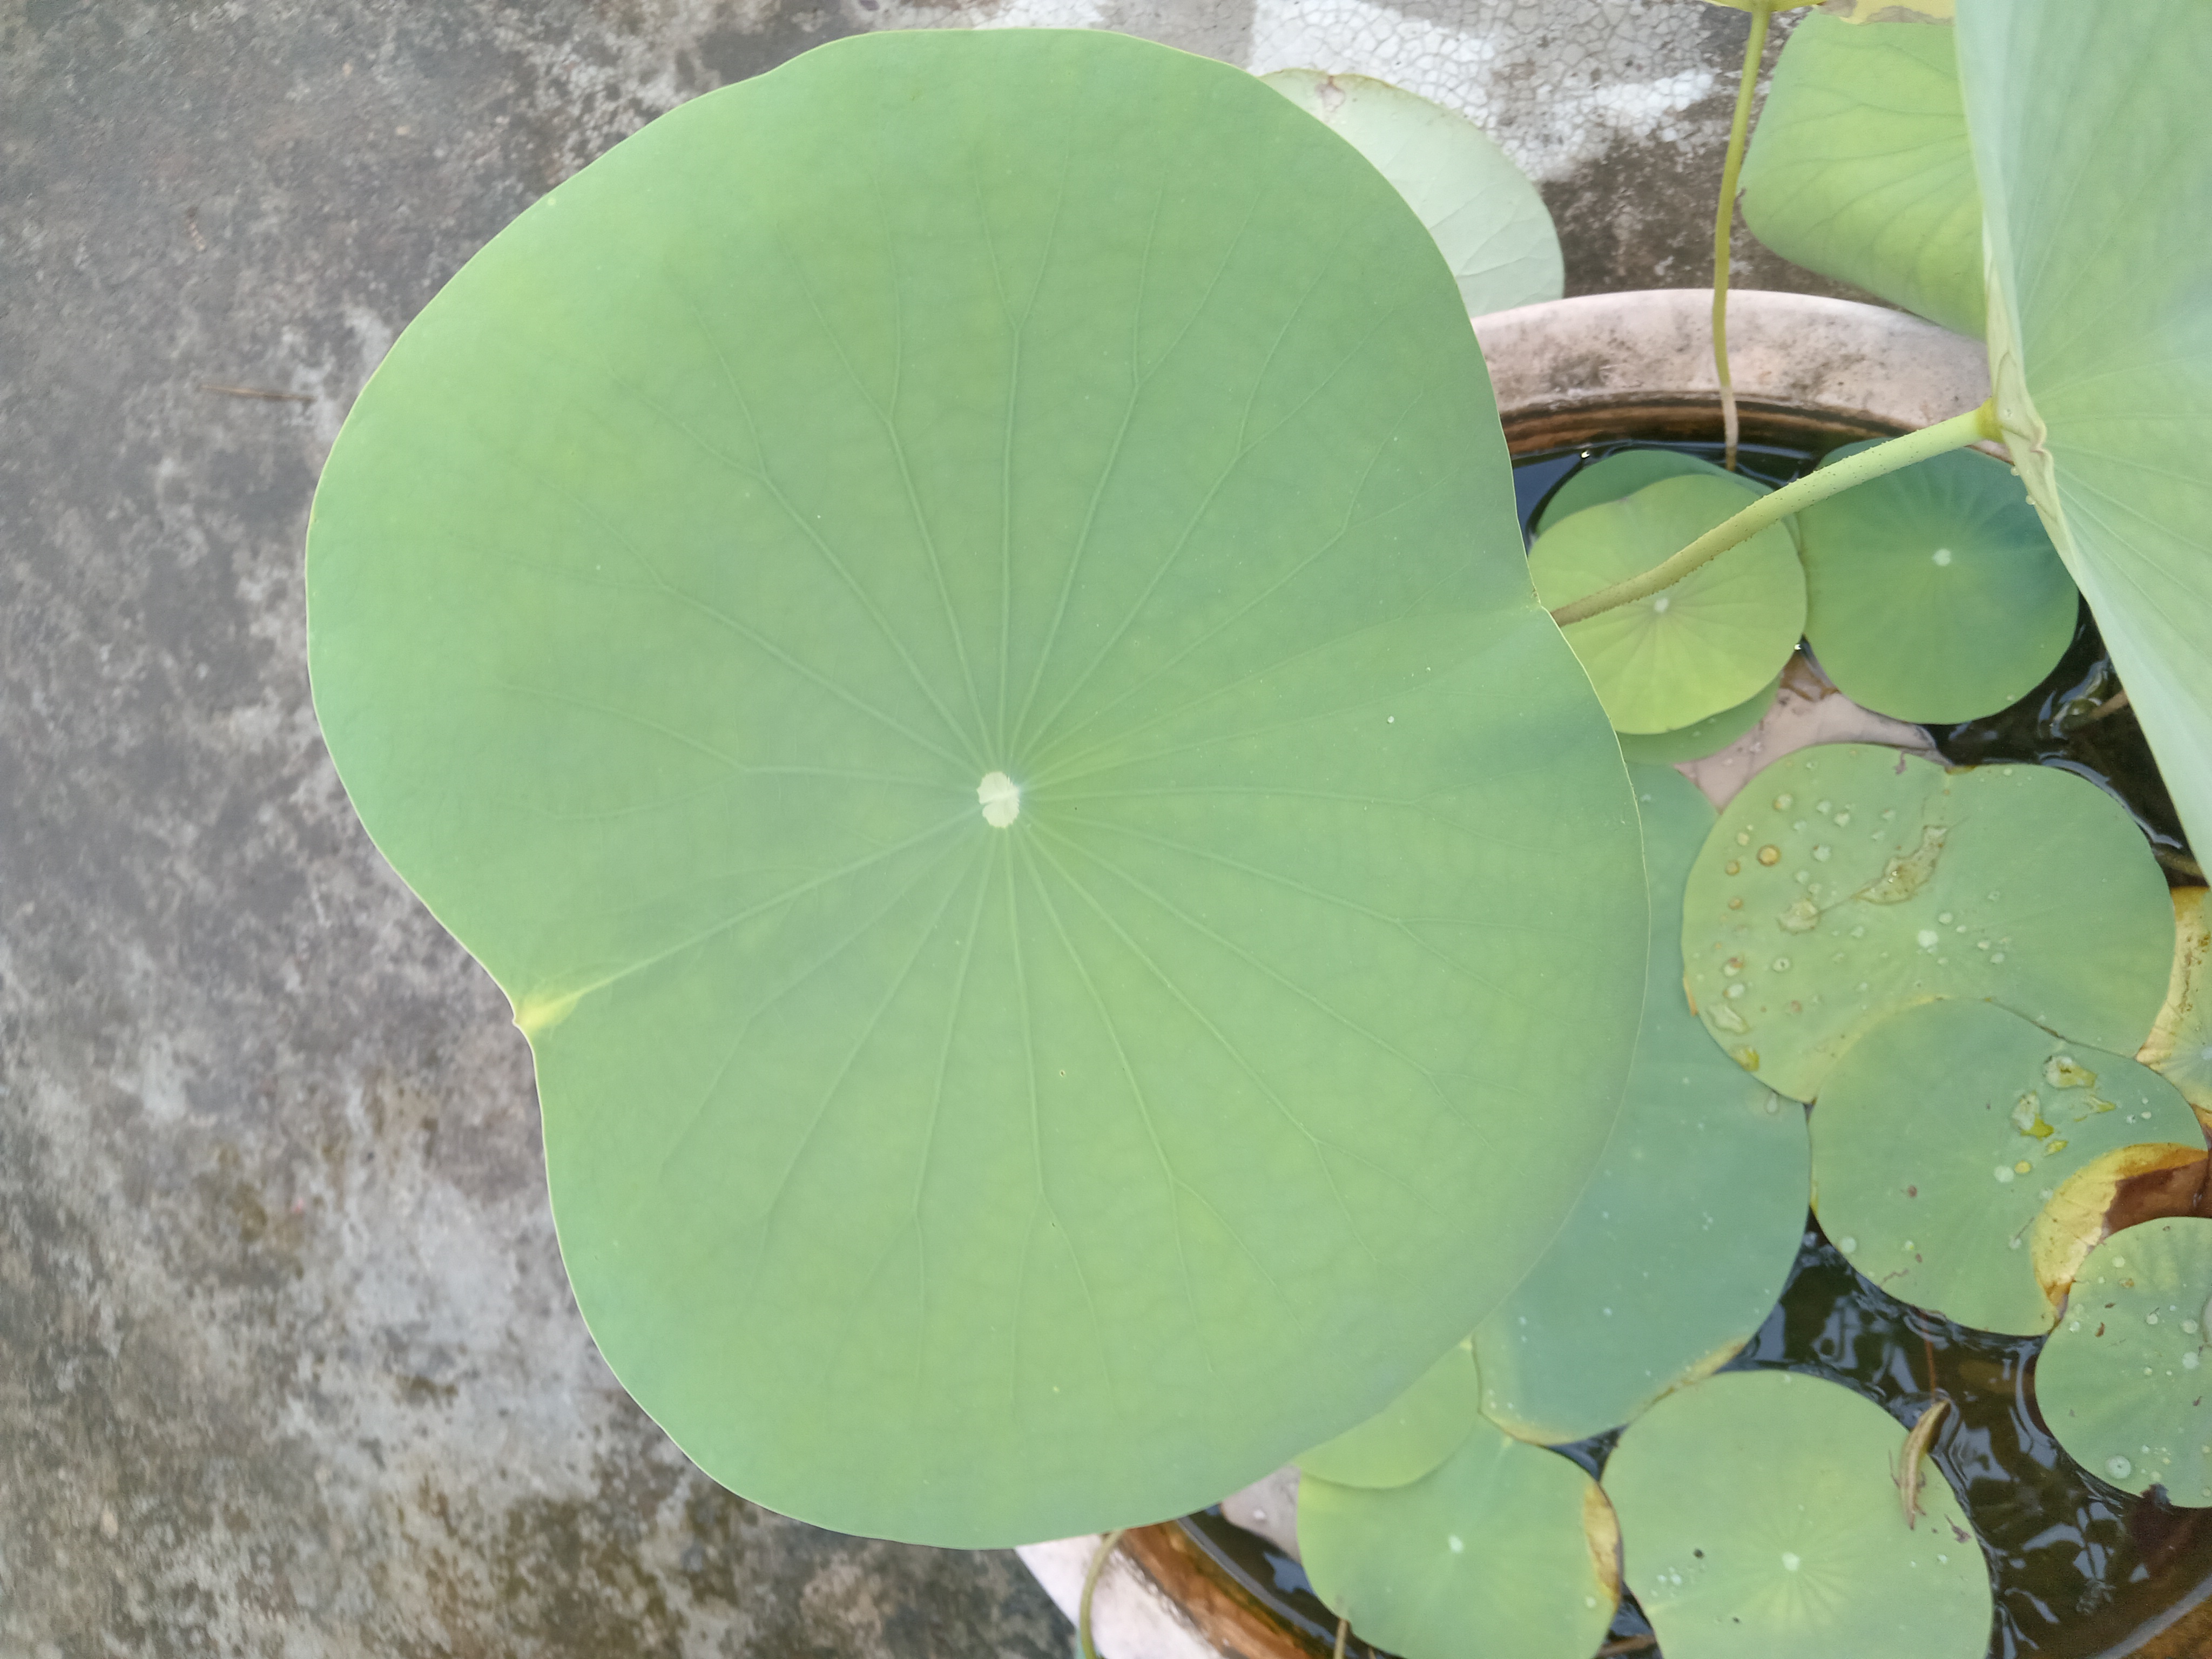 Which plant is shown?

lotus
